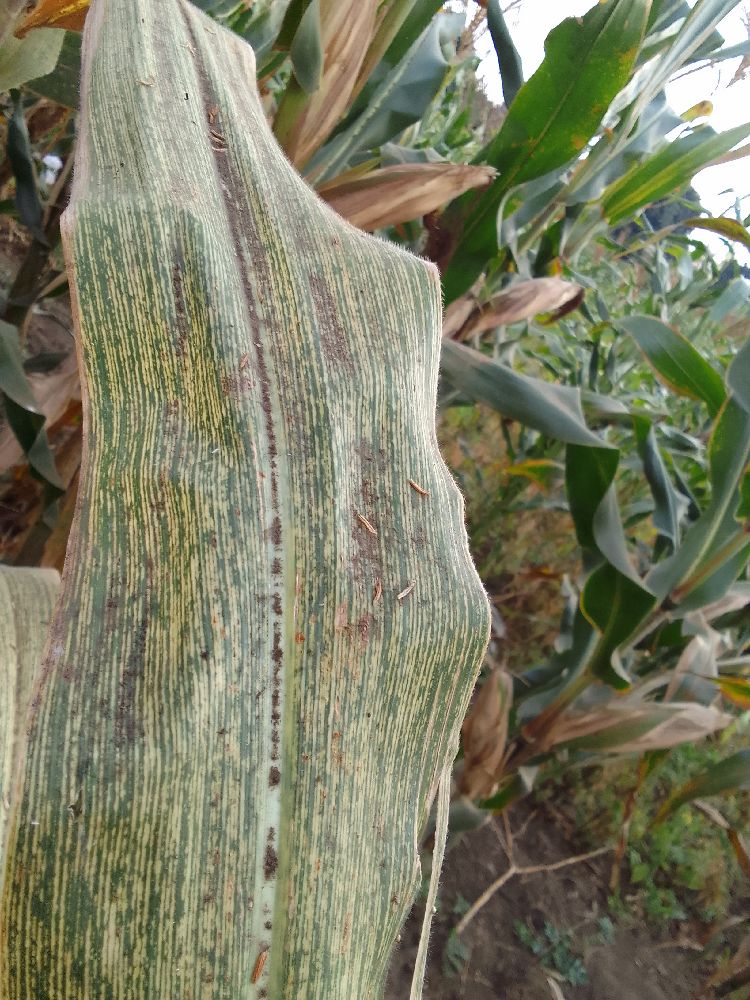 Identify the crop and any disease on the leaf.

maize, maize streak virus
